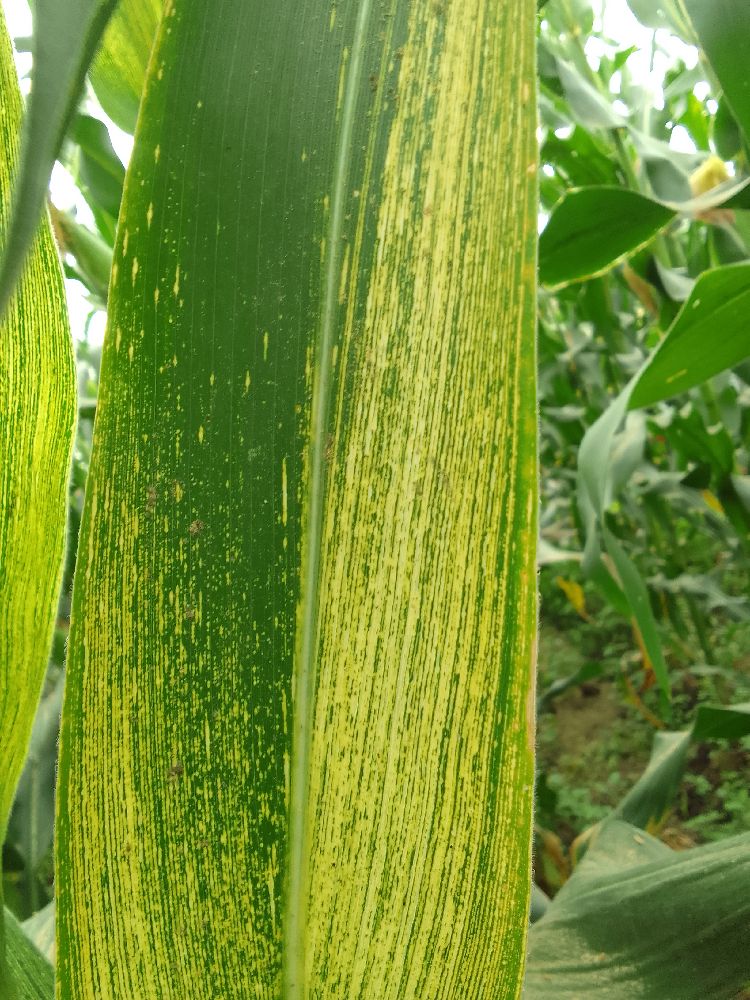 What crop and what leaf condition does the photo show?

maize, maize streak virus
